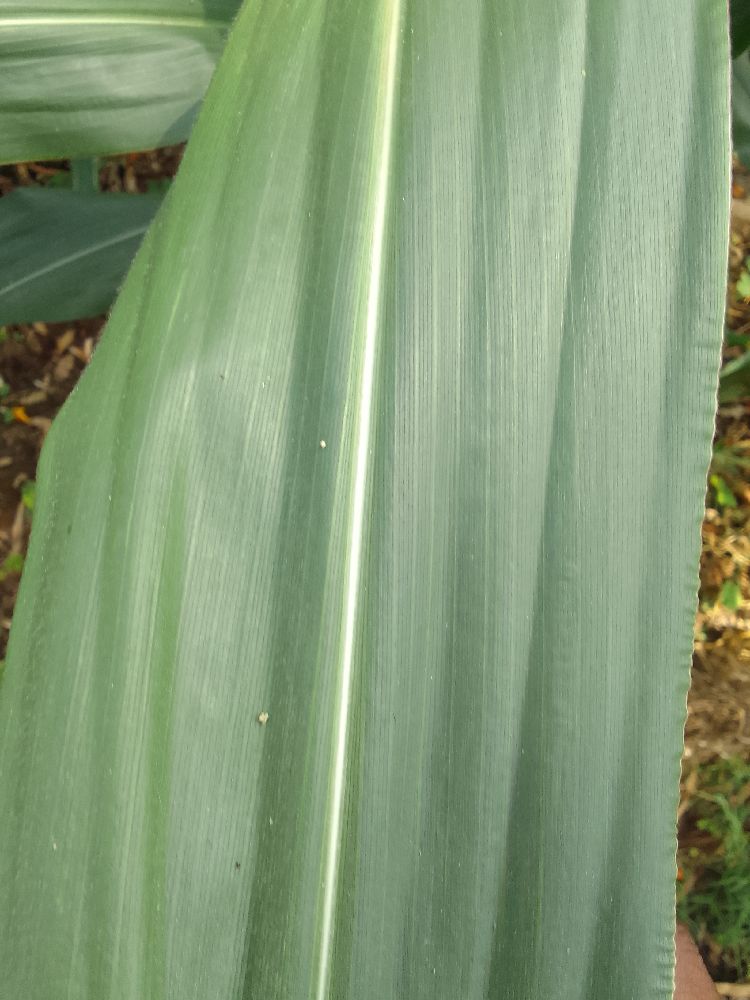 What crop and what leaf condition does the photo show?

maize, healthy
